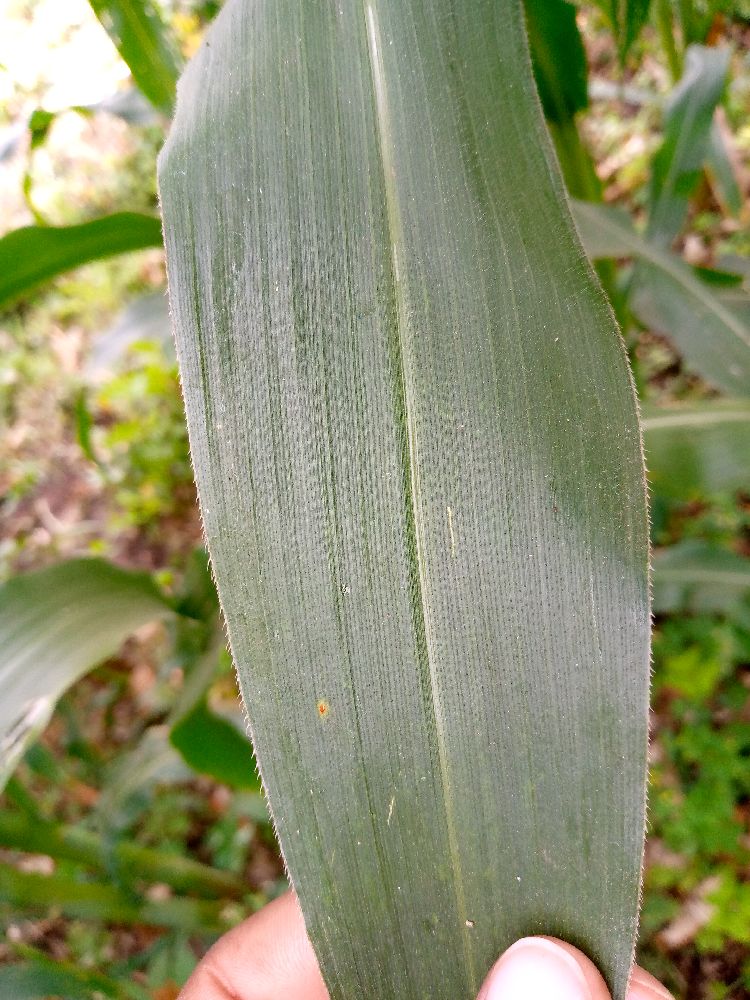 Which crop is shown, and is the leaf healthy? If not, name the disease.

maize, healthy
